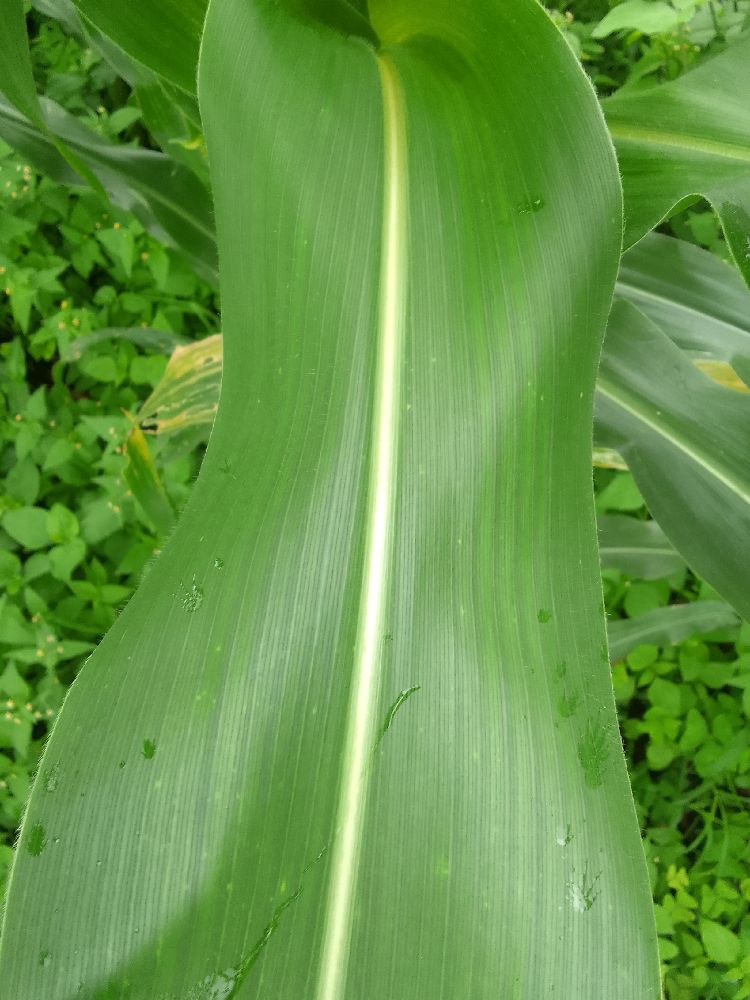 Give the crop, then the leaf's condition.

maize, healthy
